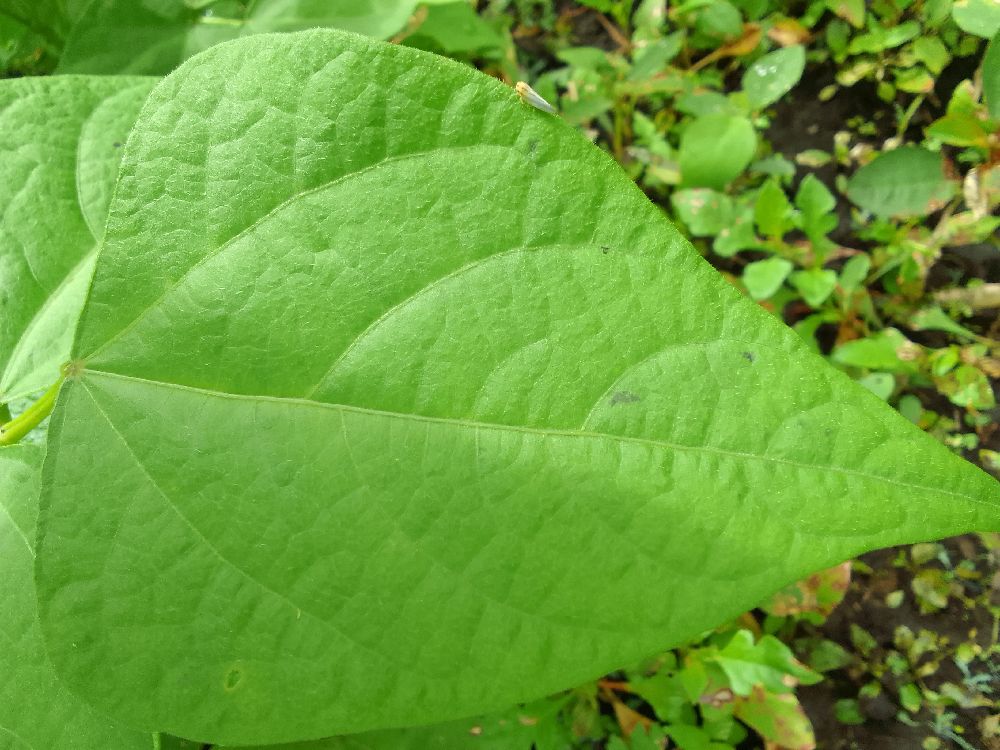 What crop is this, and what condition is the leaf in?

common bean, healthy
